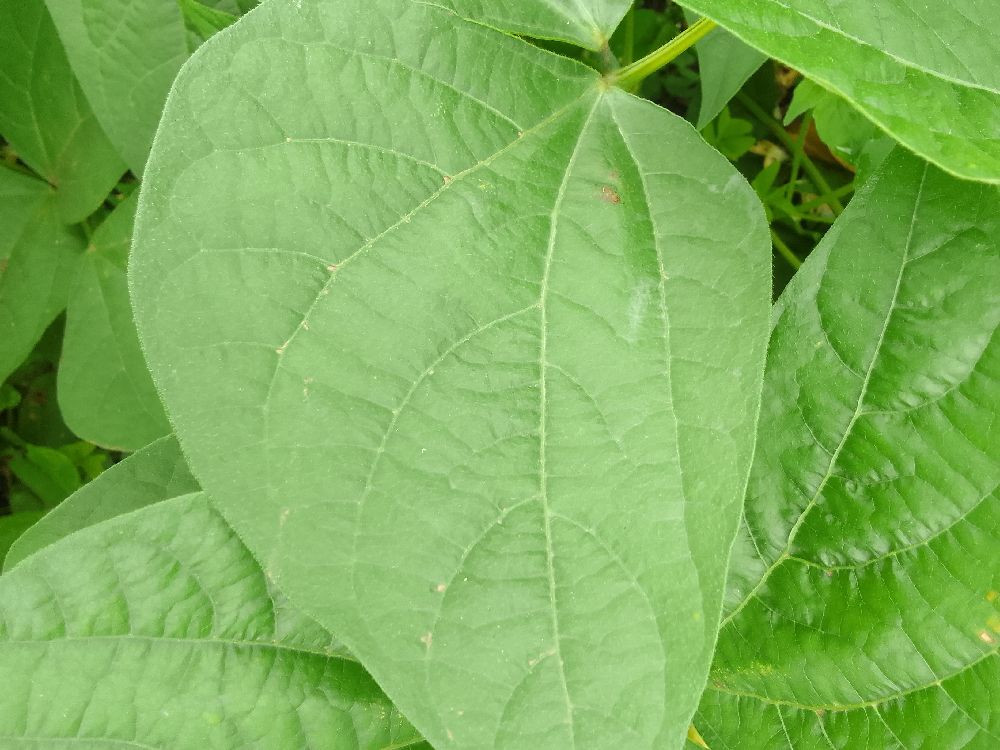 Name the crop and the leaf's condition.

common bean, healthy
